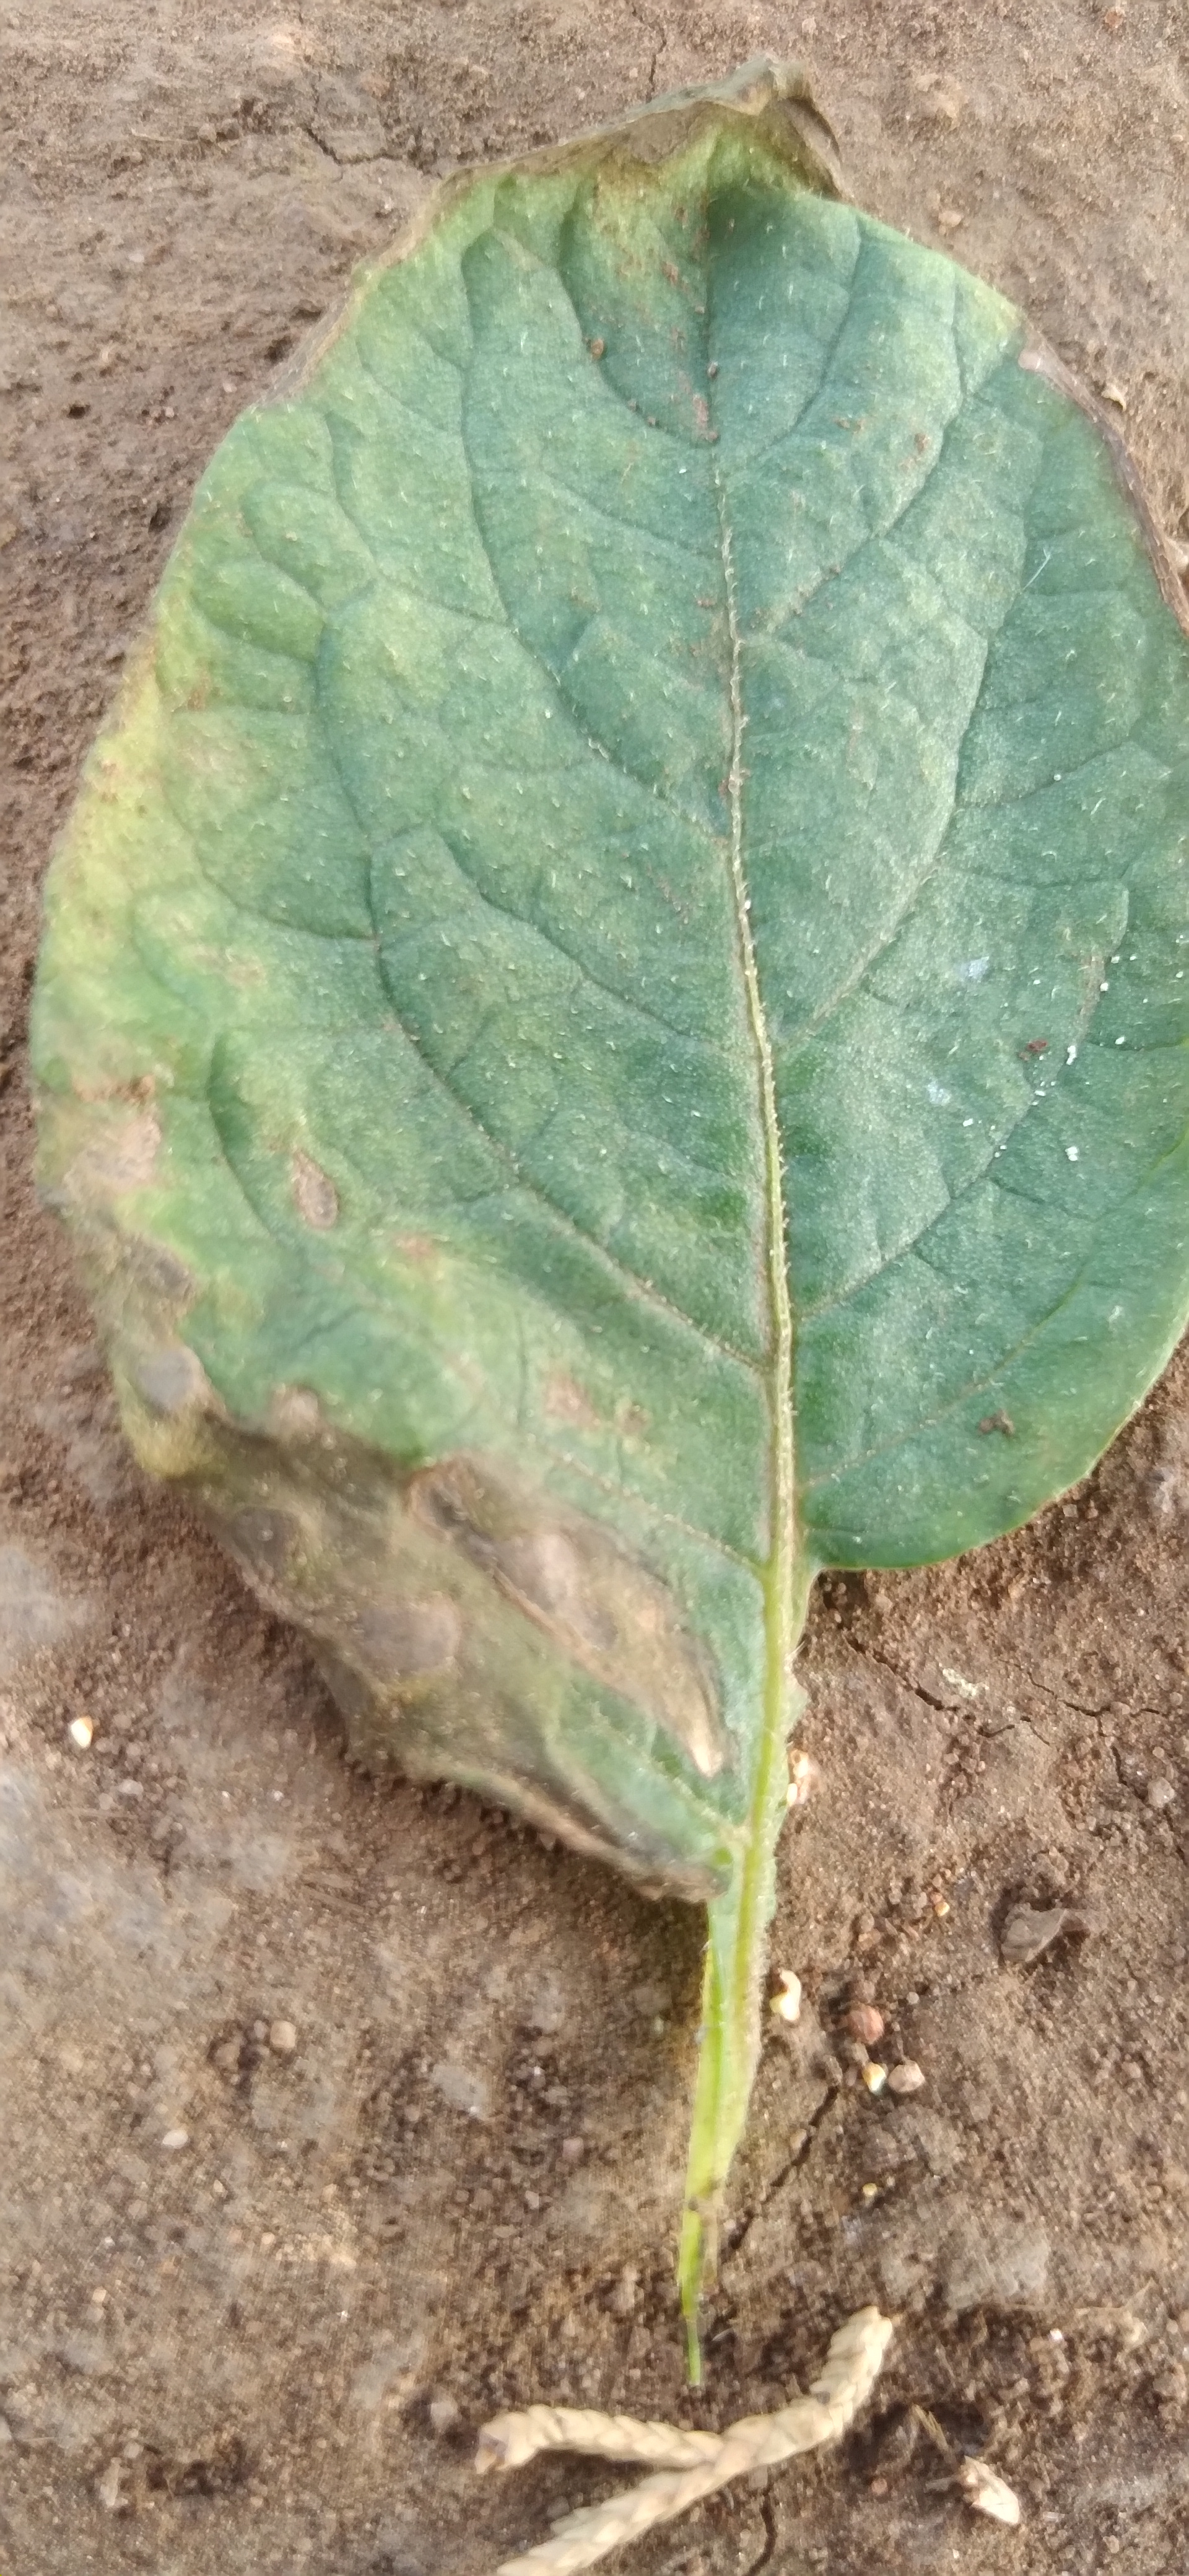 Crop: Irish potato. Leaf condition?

early blight
